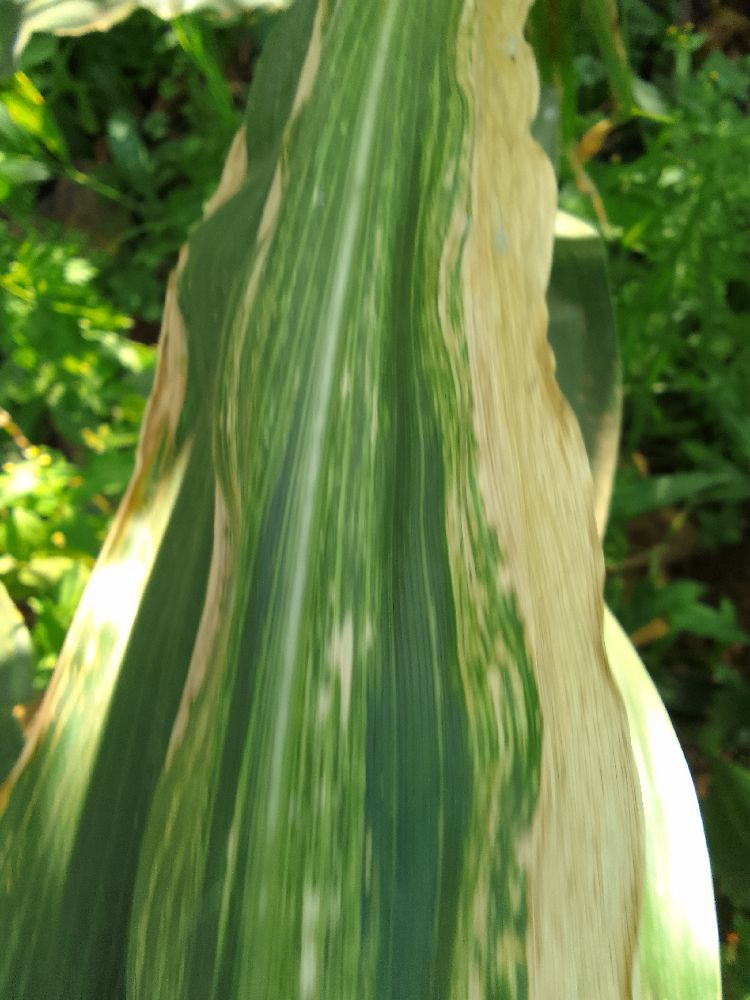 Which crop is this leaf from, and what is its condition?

maize, maize lethal necrosis
